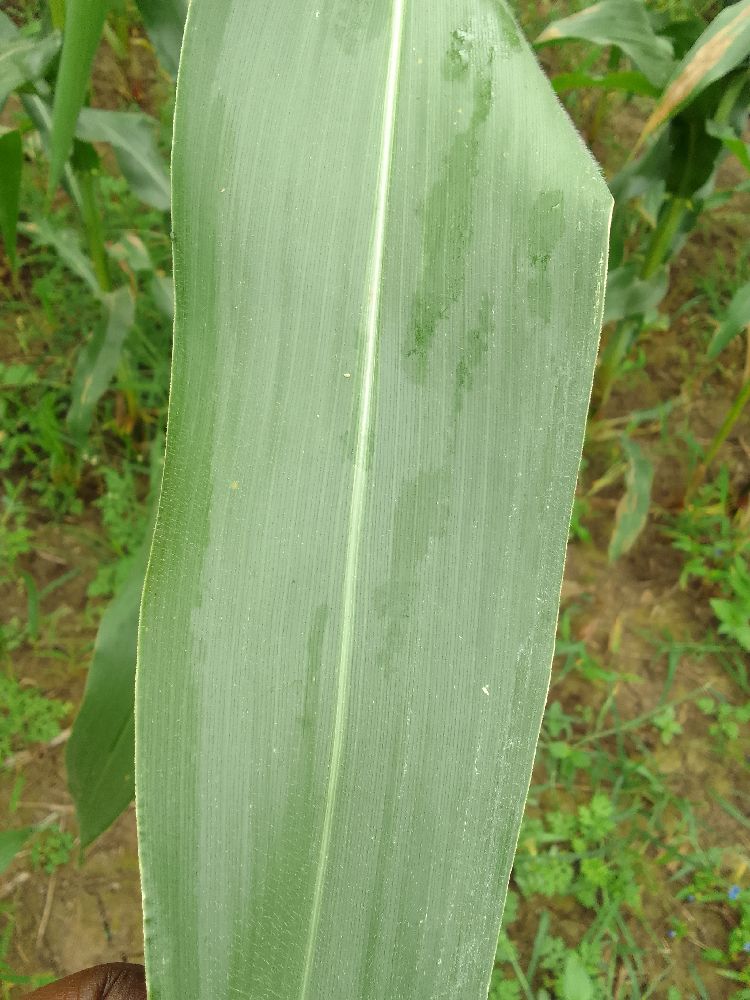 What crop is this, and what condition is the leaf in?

maize, healthy
